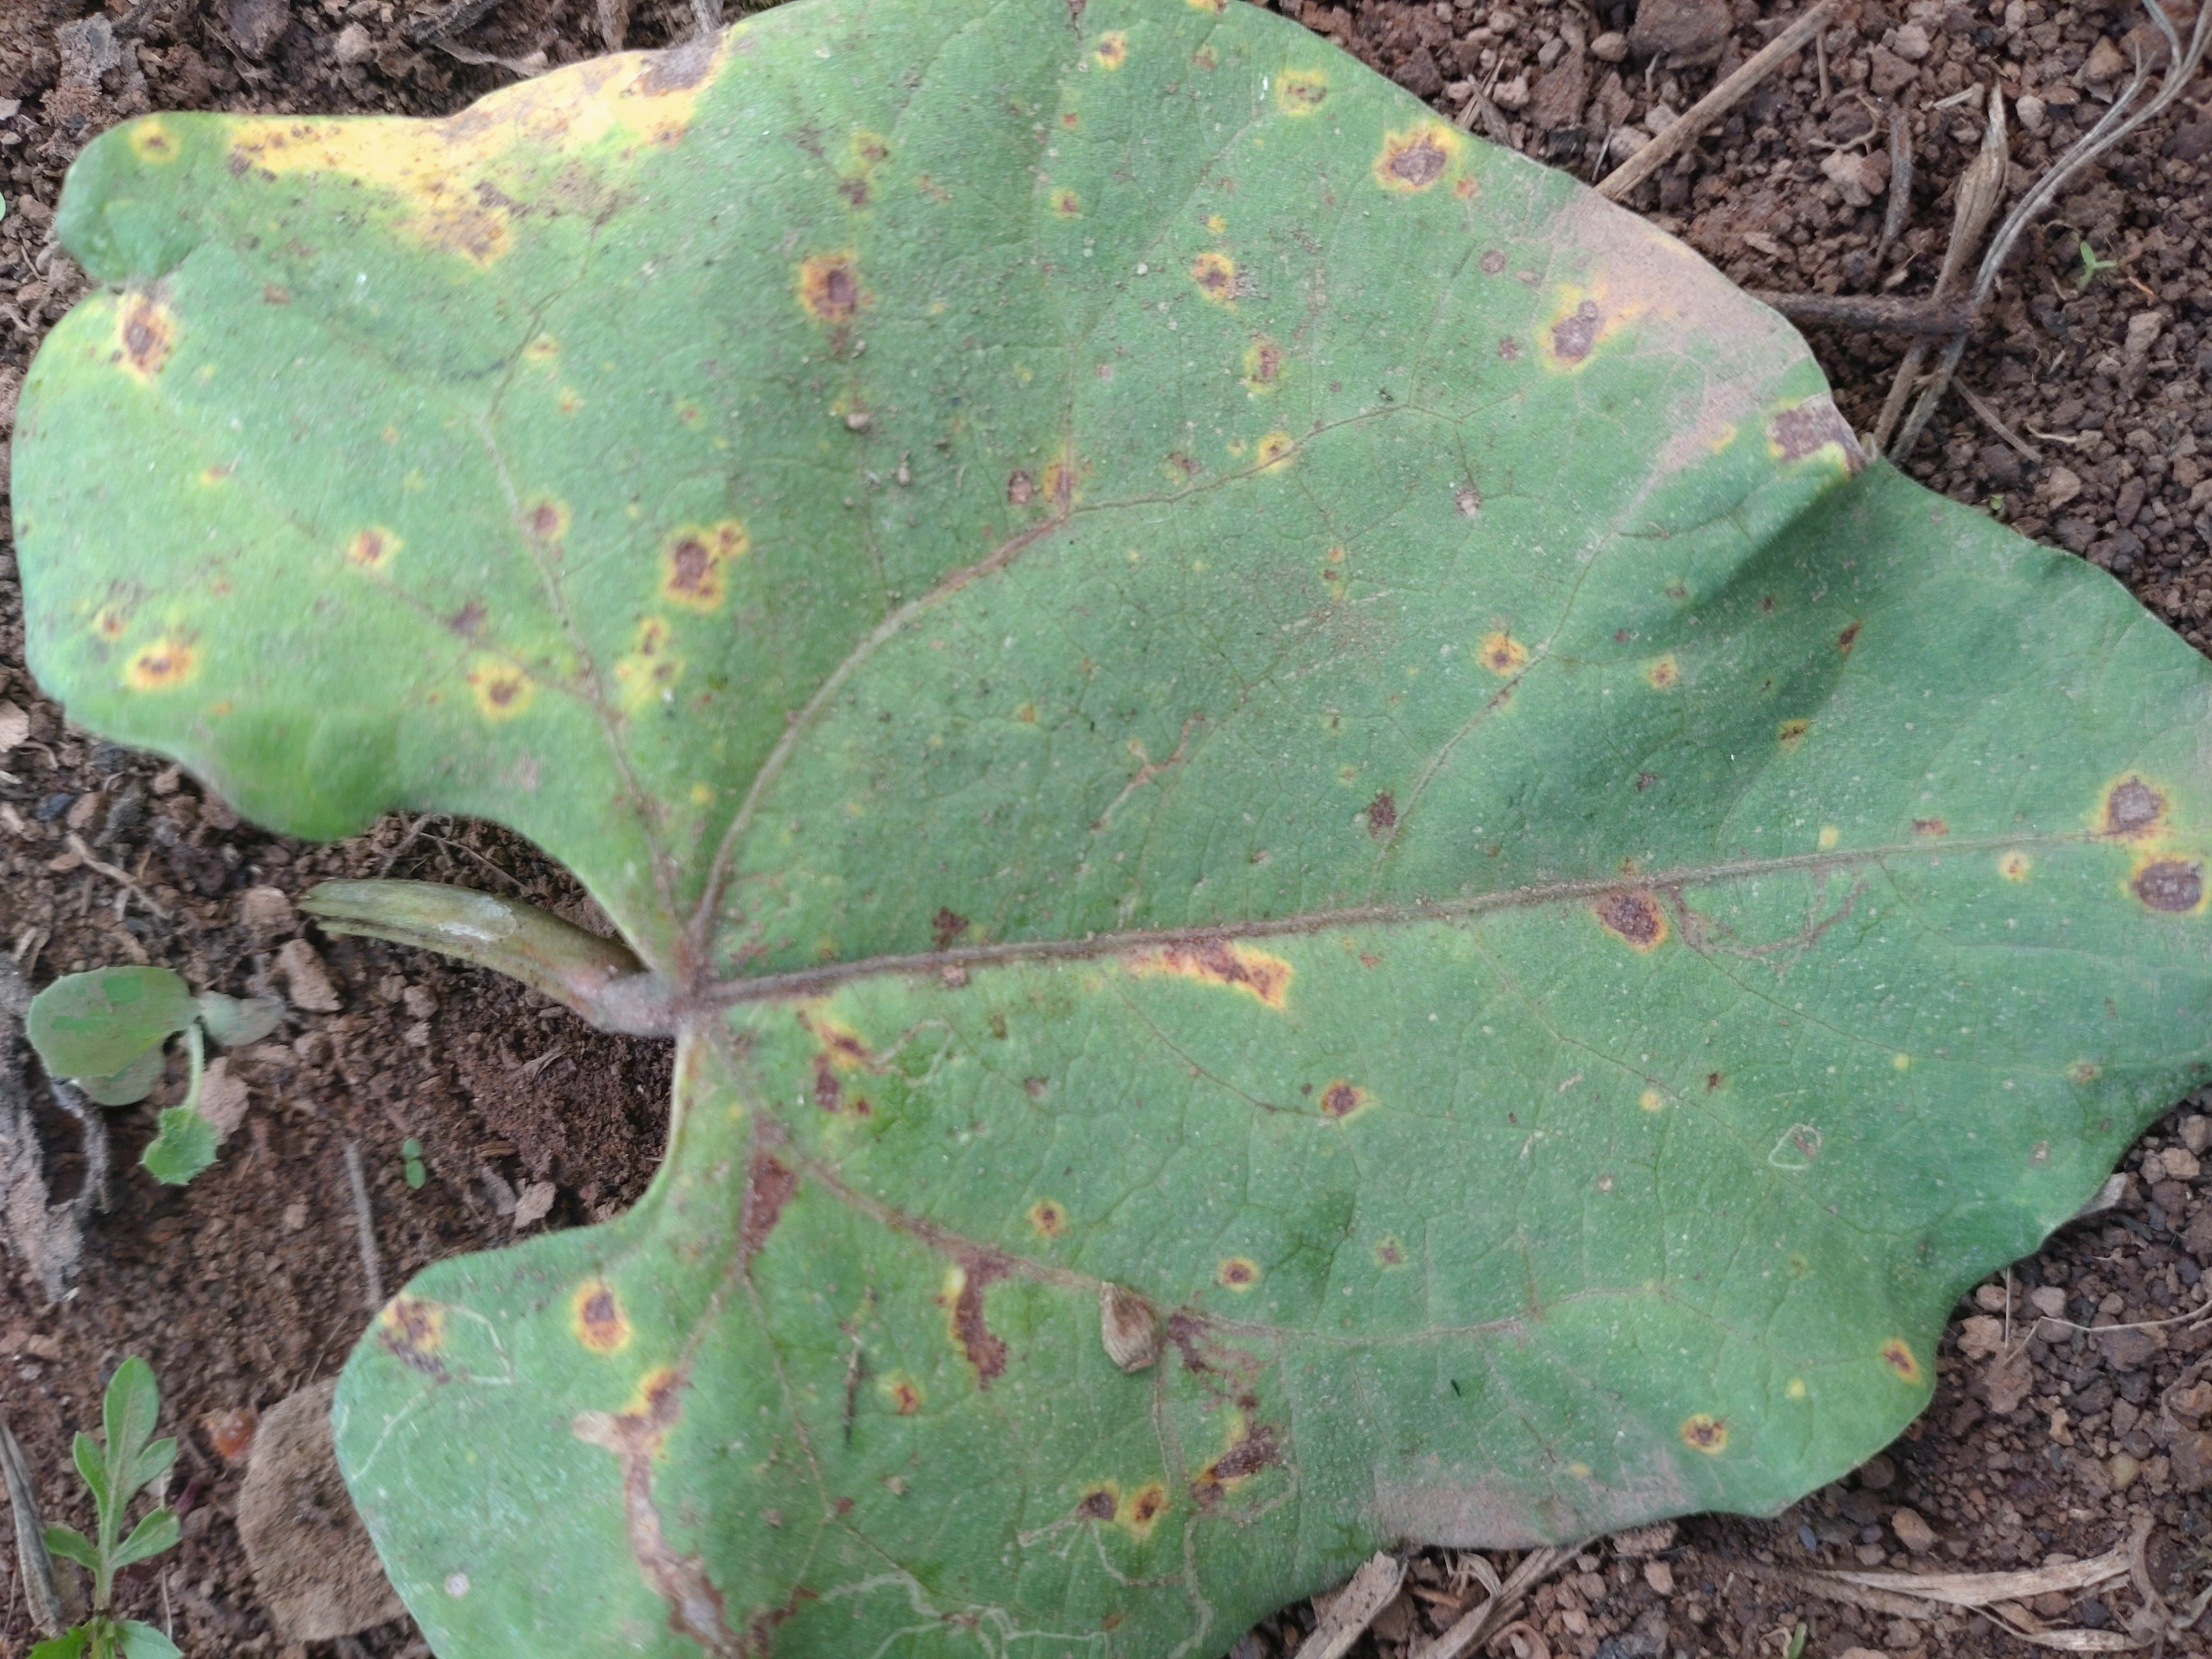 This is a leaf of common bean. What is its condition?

rust
